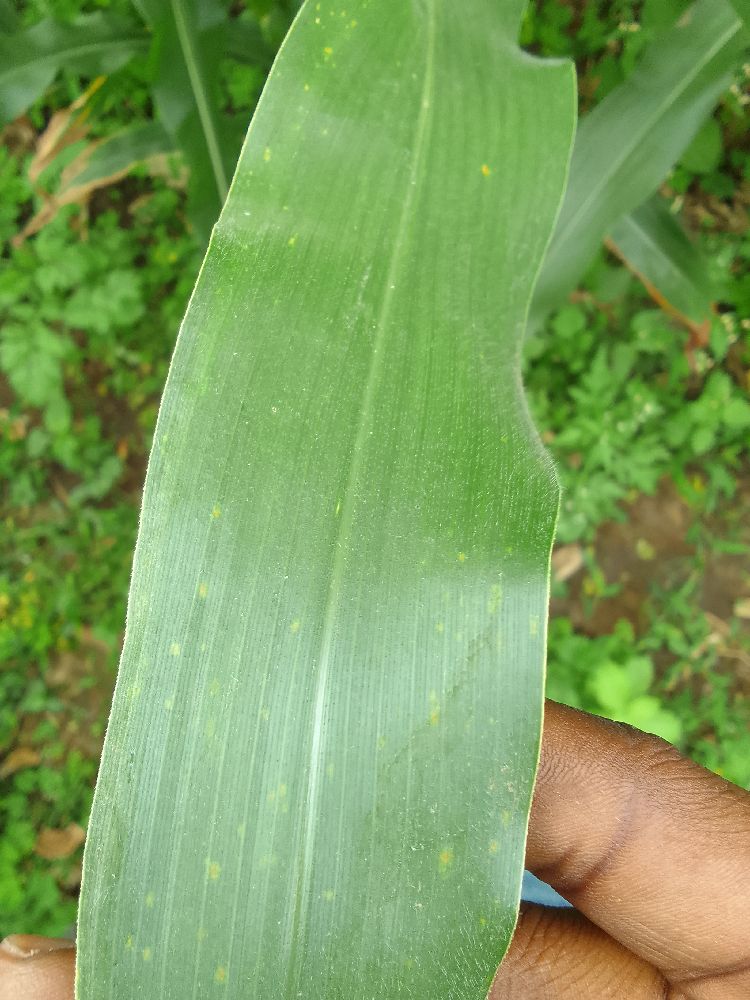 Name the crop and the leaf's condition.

maize, healthy
